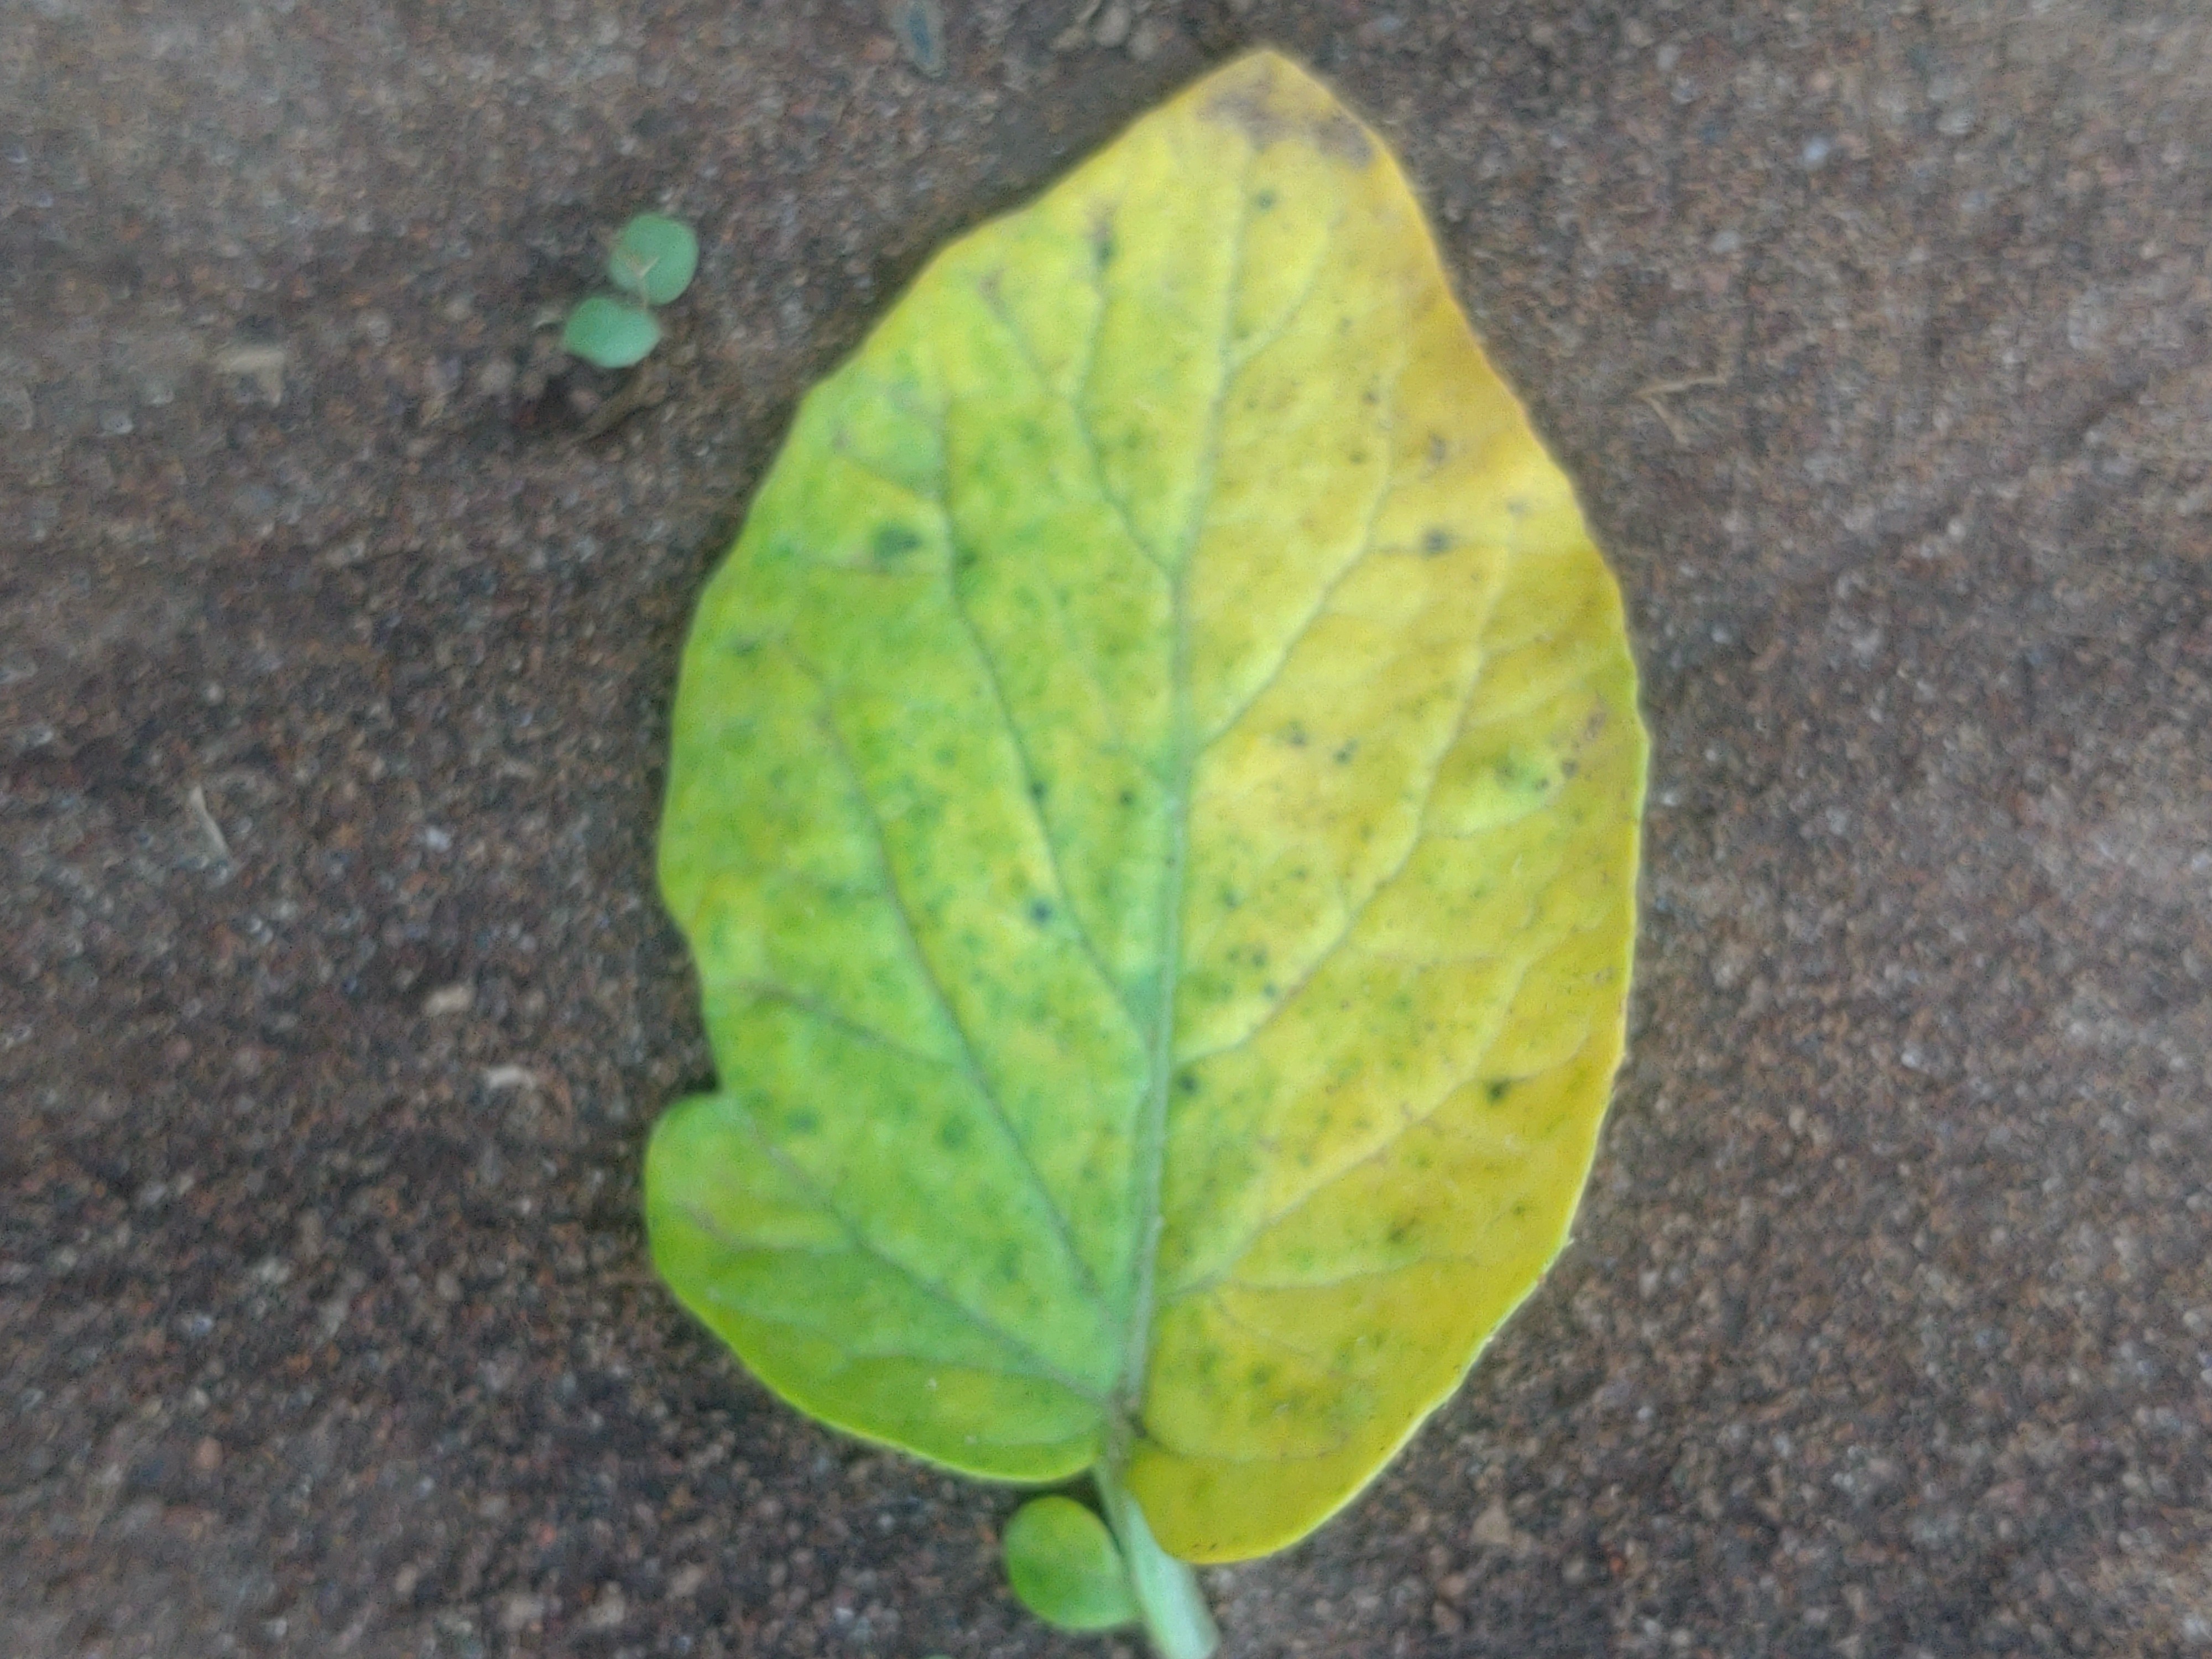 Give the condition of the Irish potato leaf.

late blight
